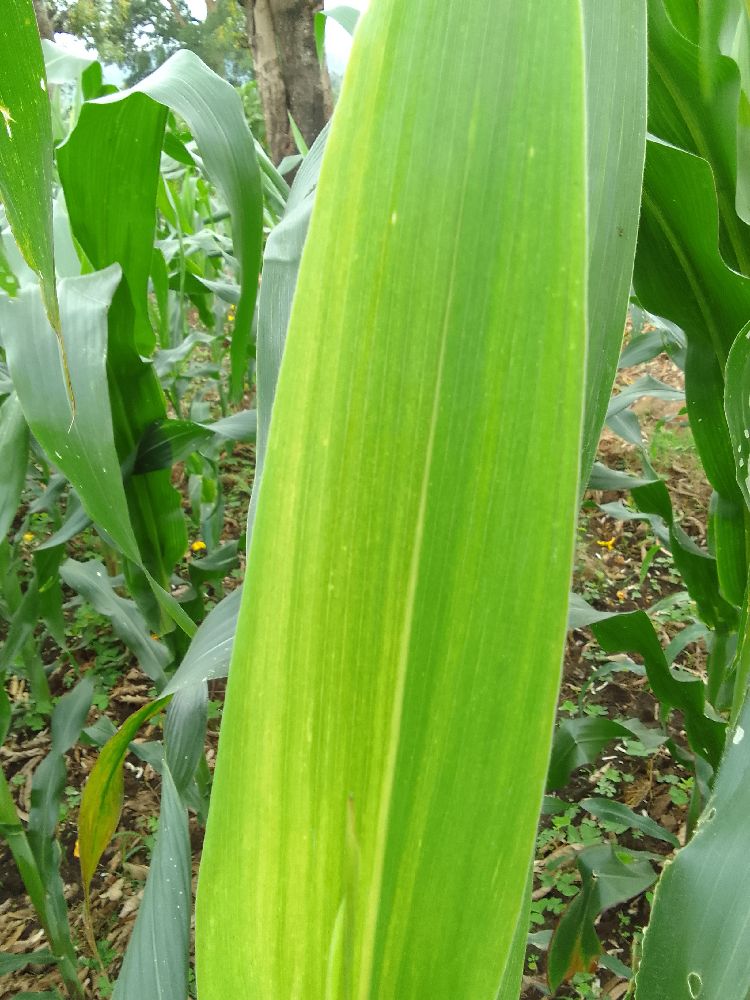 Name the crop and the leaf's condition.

maize, maize lethal necrosis
